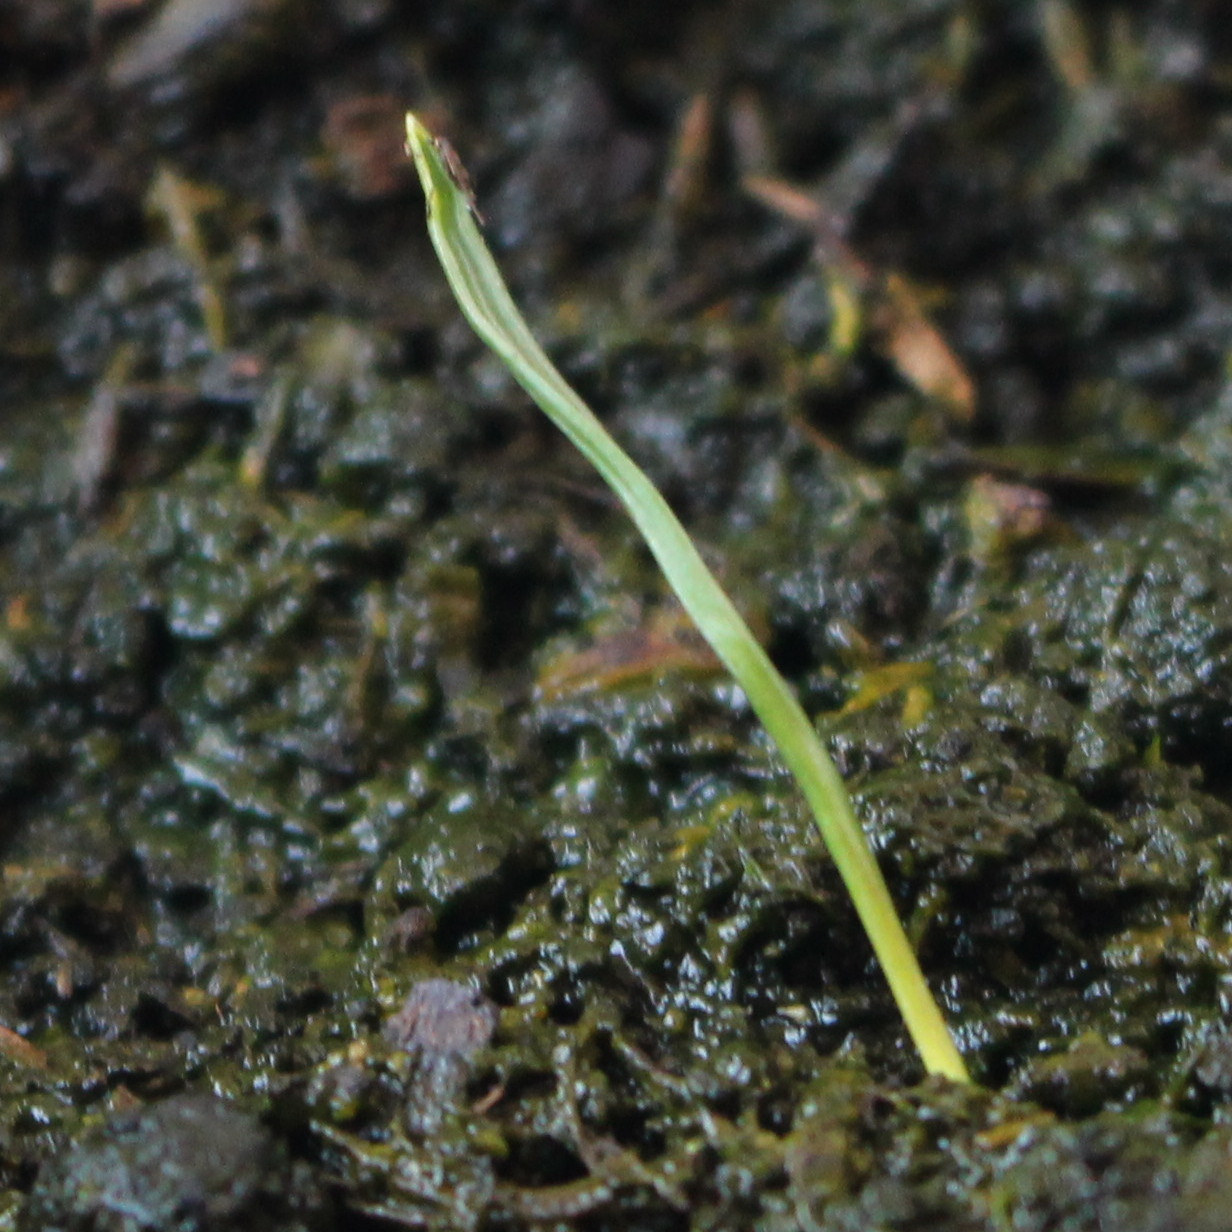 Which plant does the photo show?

Lolium multiflorum
